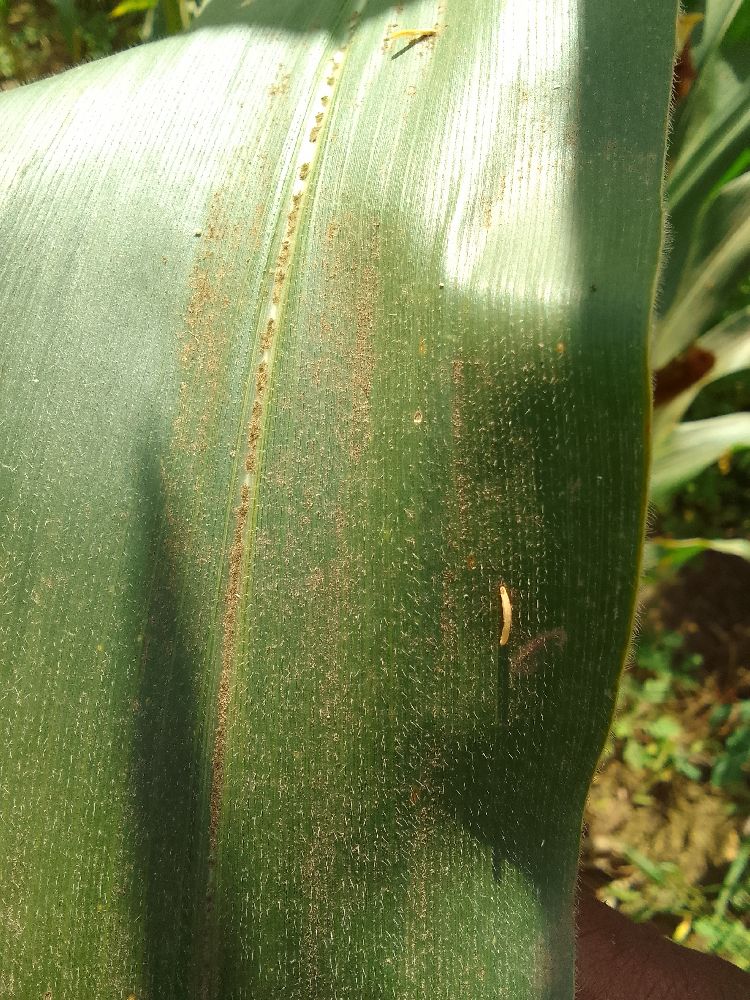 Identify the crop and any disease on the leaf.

maize, healthy
